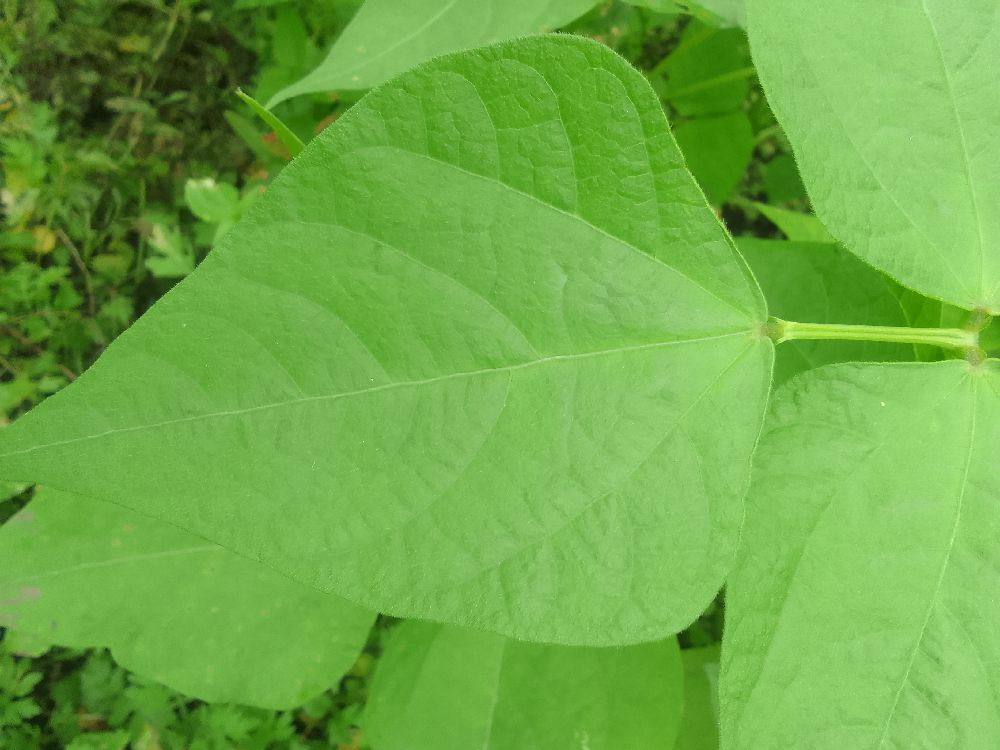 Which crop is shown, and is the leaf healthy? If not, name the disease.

common bean, healthy
